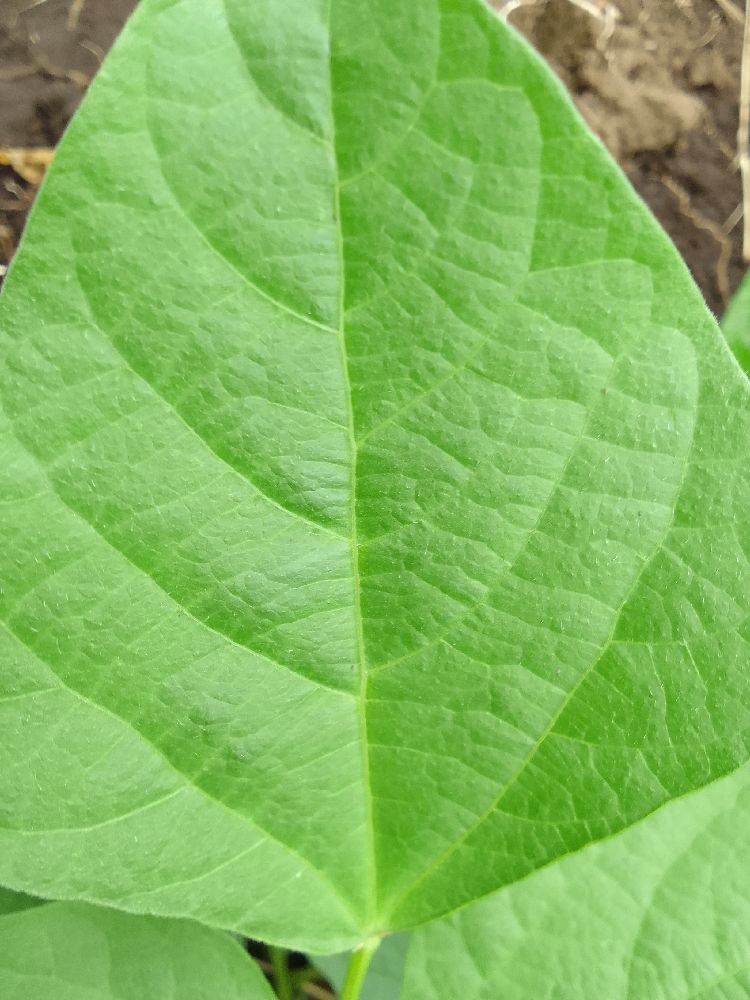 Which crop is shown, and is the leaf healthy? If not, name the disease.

common bean, healthy
